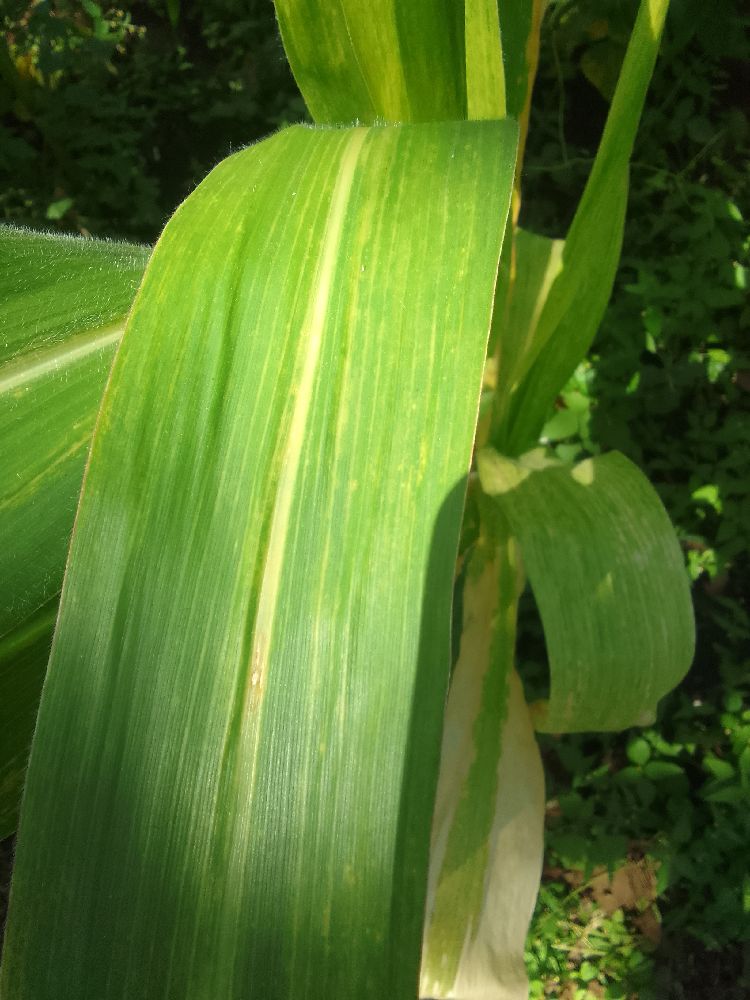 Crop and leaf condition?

maize, maize lethal necrosis
